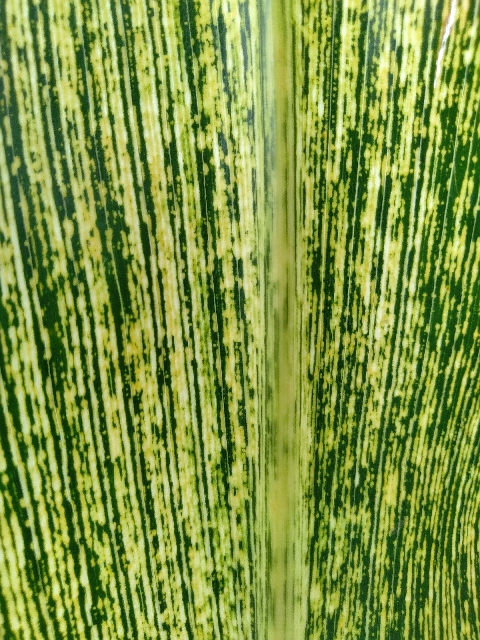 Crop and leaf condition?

maize, maize streak virus
